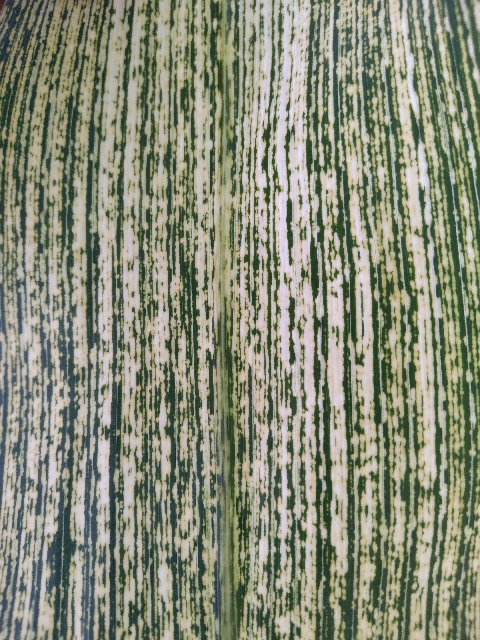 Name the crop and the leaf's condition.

maize, maize streak virus
